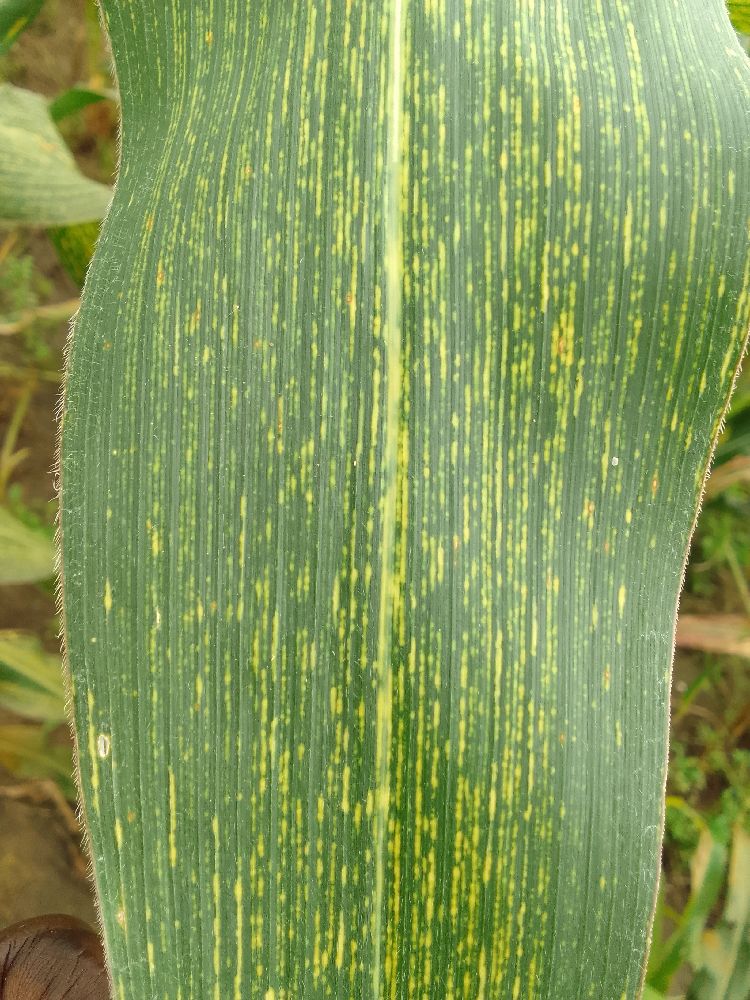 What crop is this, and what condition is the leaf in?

maize, maize streak virus
